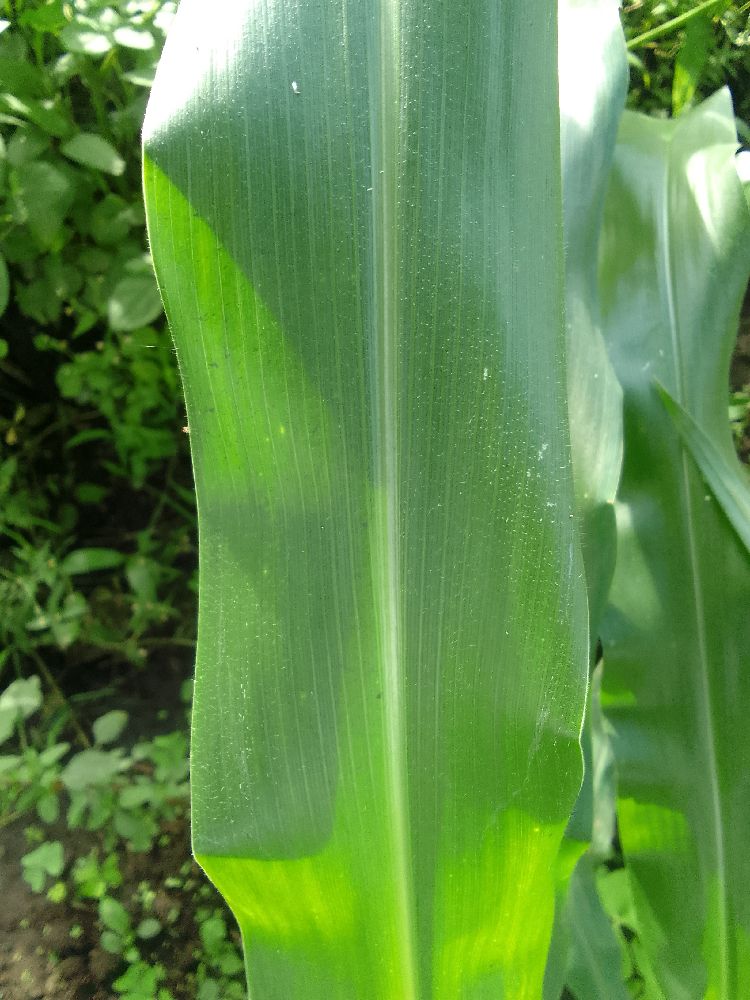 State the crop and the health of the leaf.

maize, healthy
